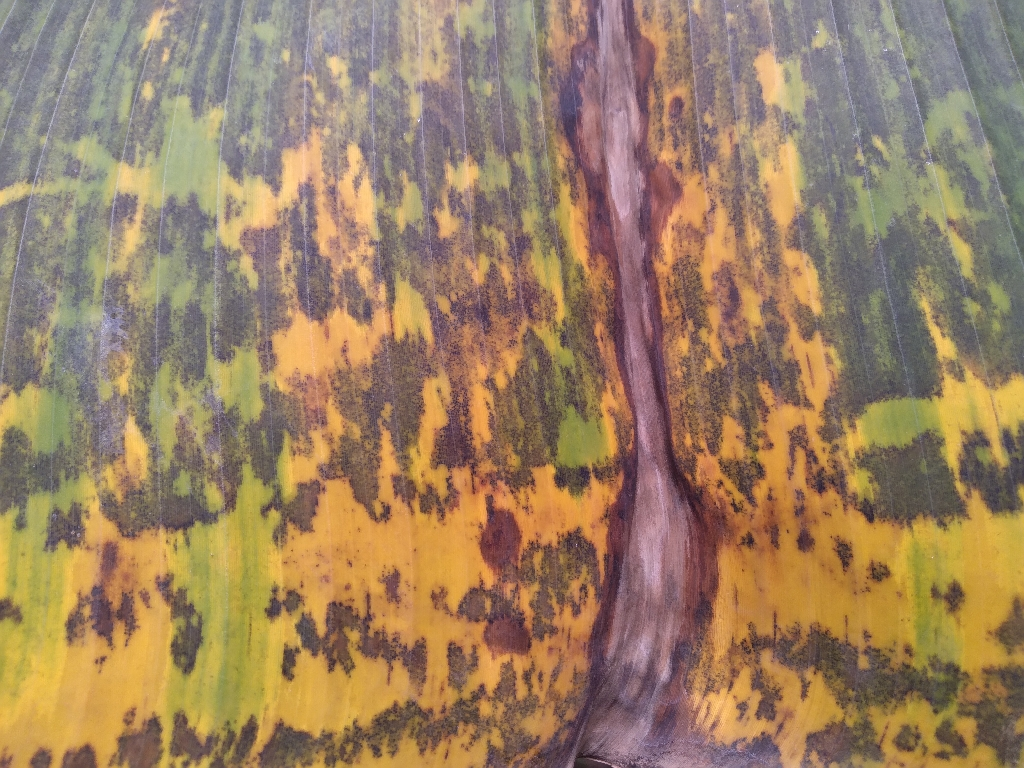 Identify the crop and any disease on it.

banana, black sigatoka
